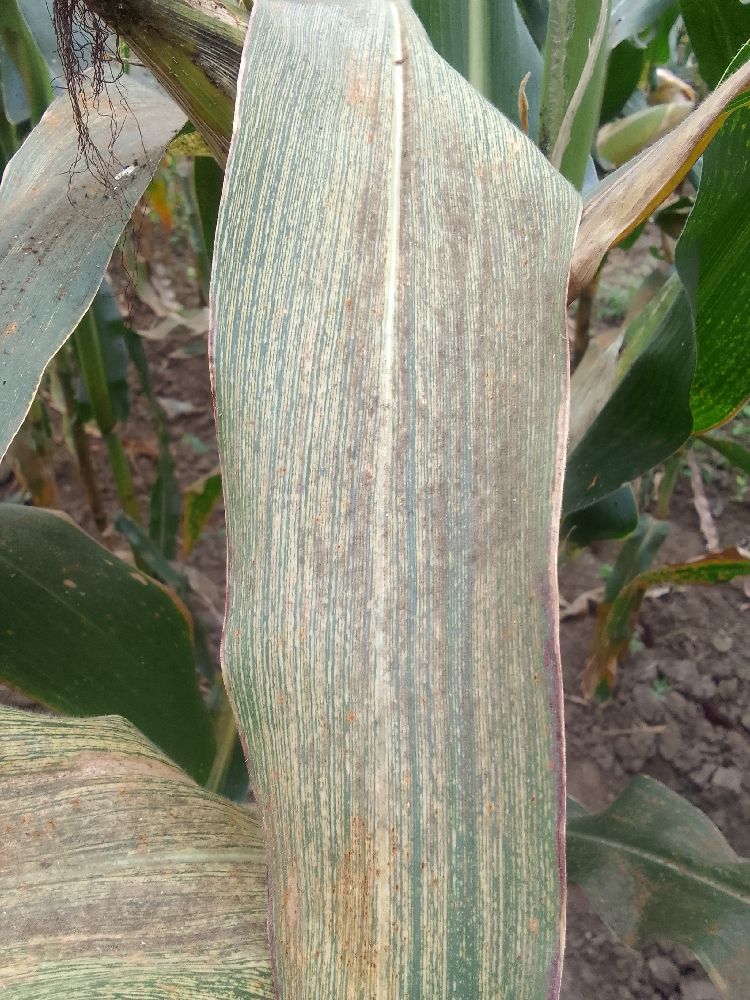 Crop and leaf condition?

maize, maize streak virus
